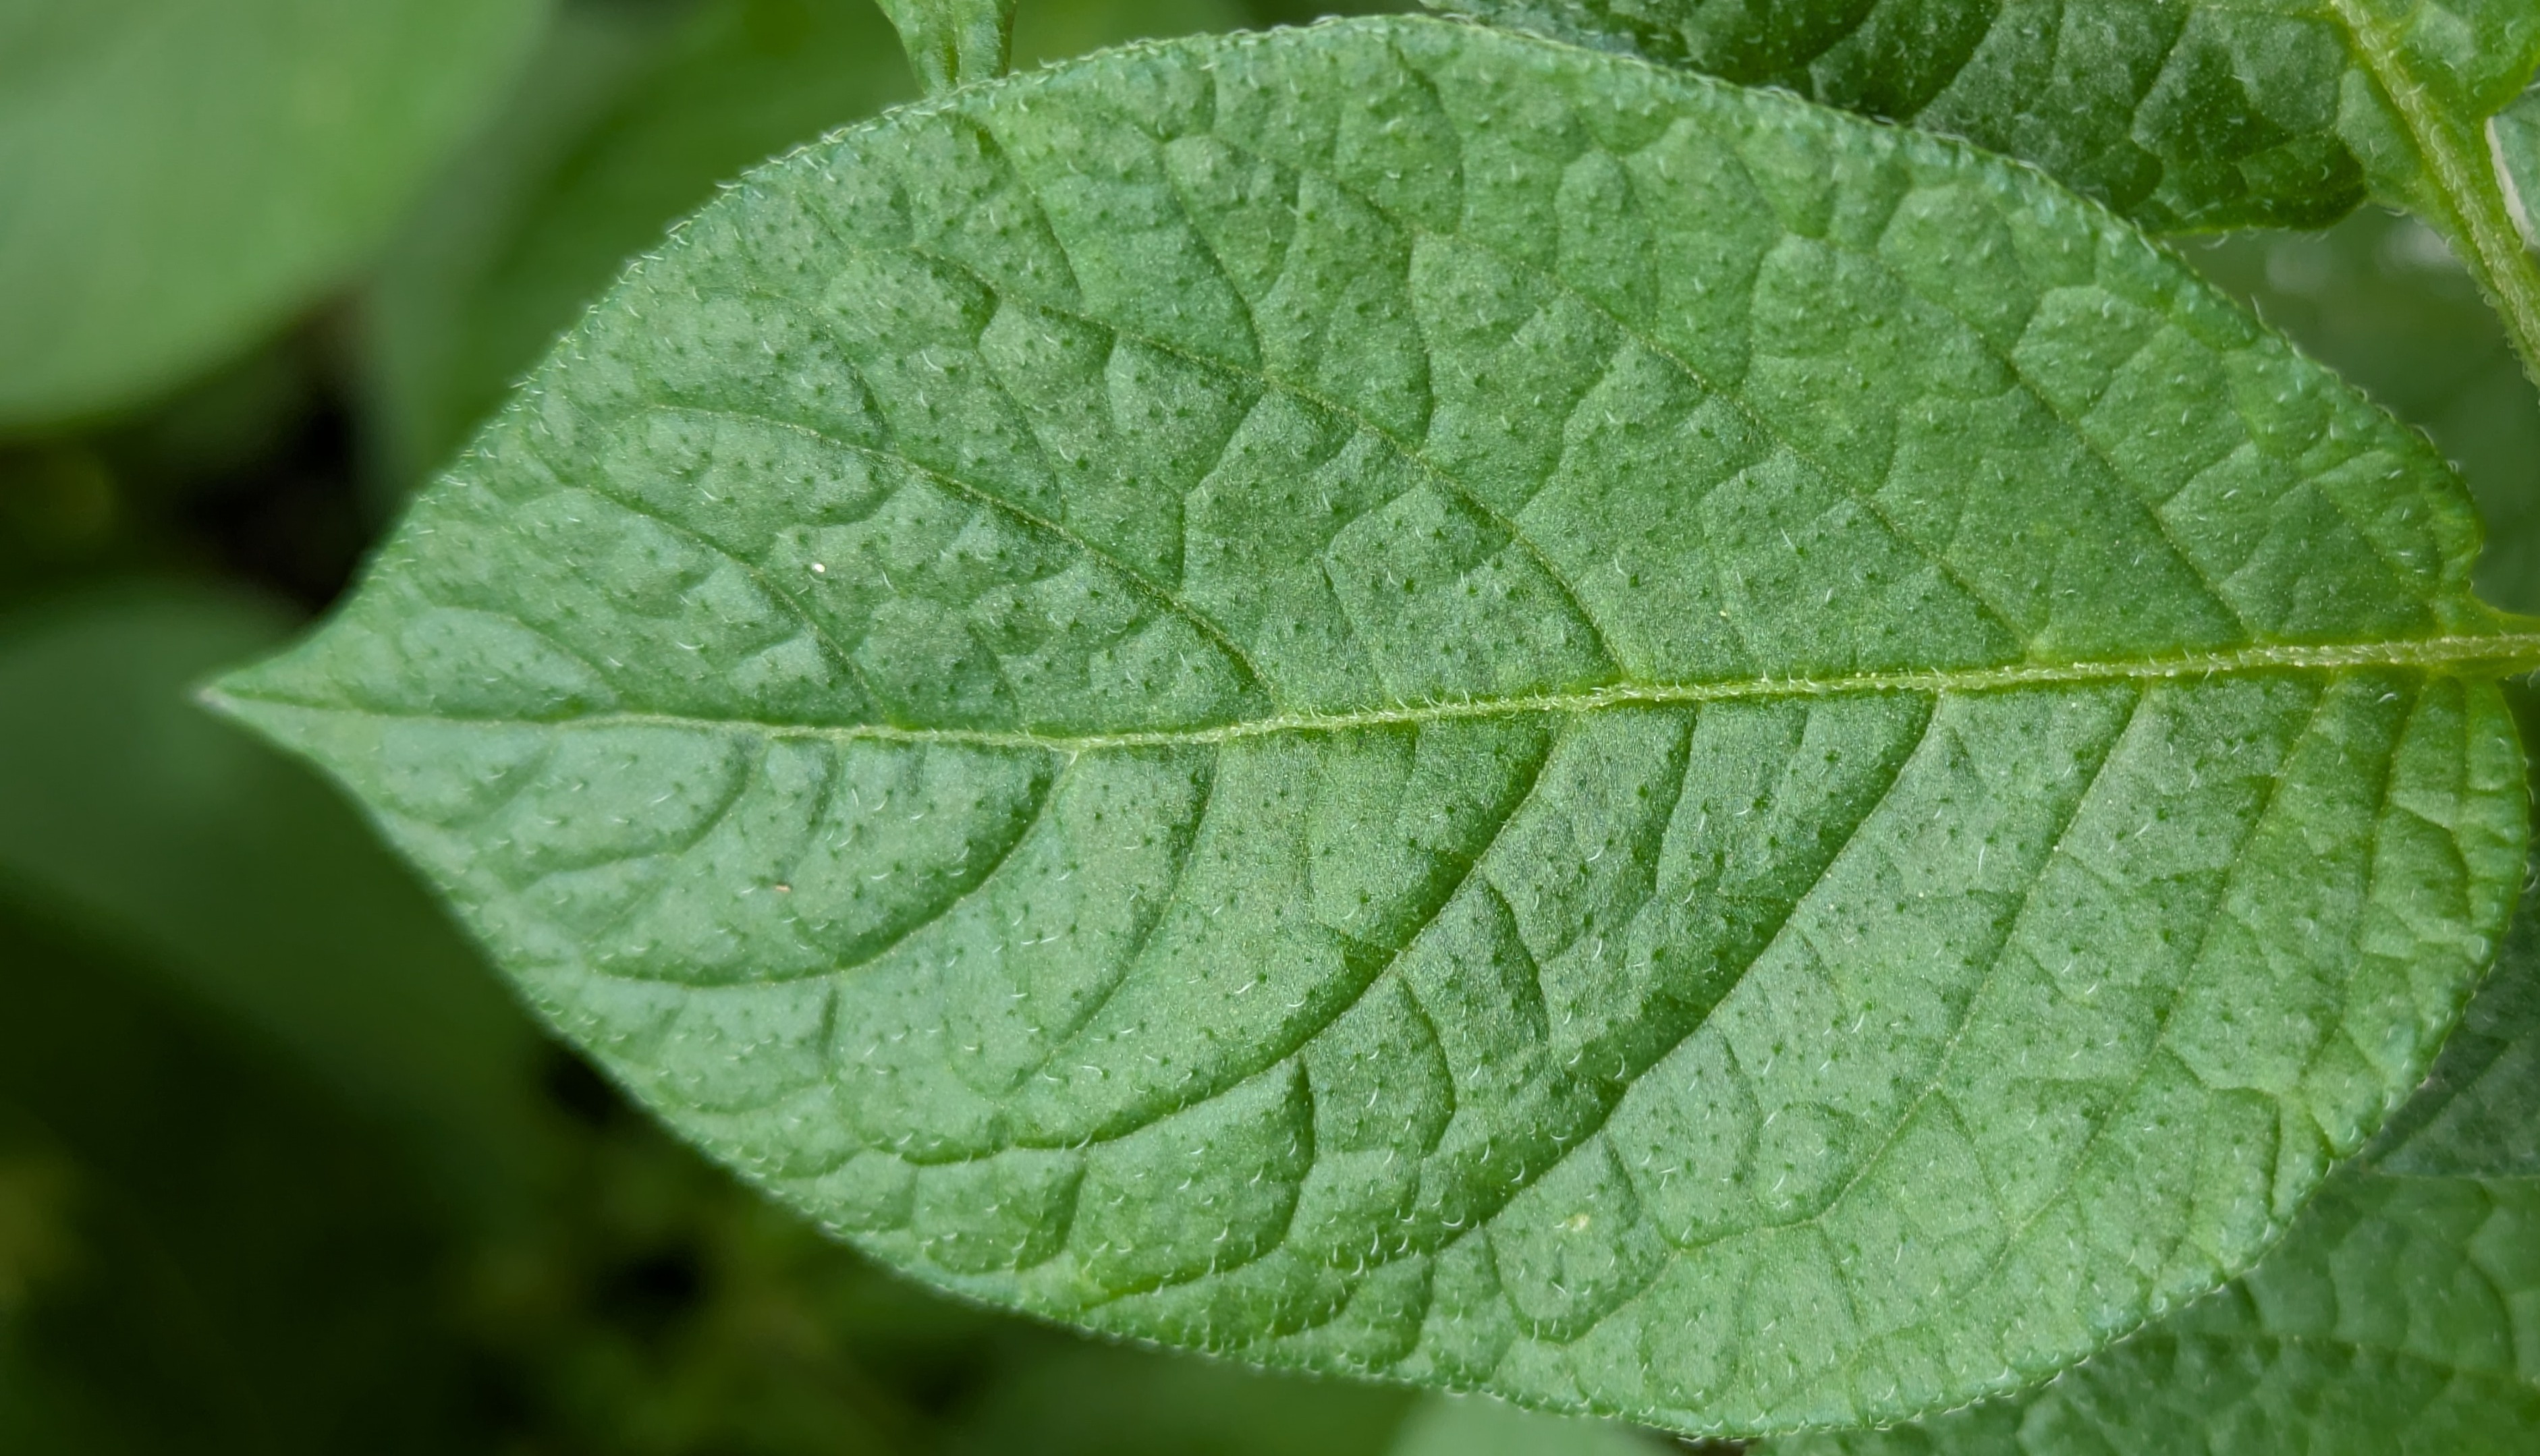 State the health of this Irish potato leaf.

healthy
